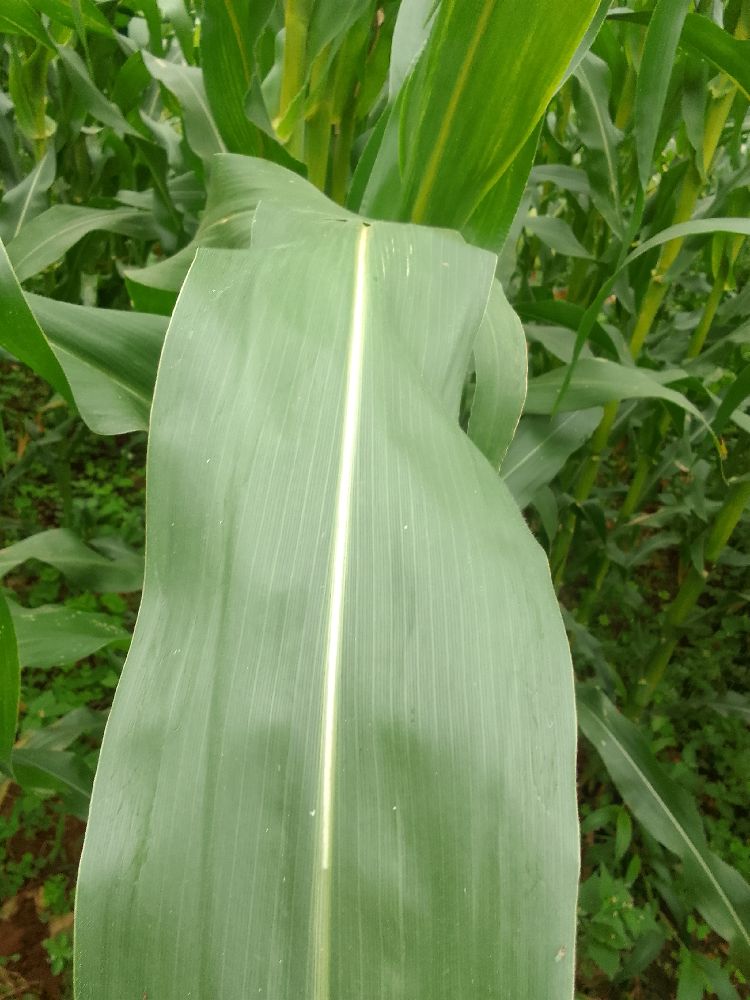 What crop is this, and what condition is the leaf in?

maize, healthy
